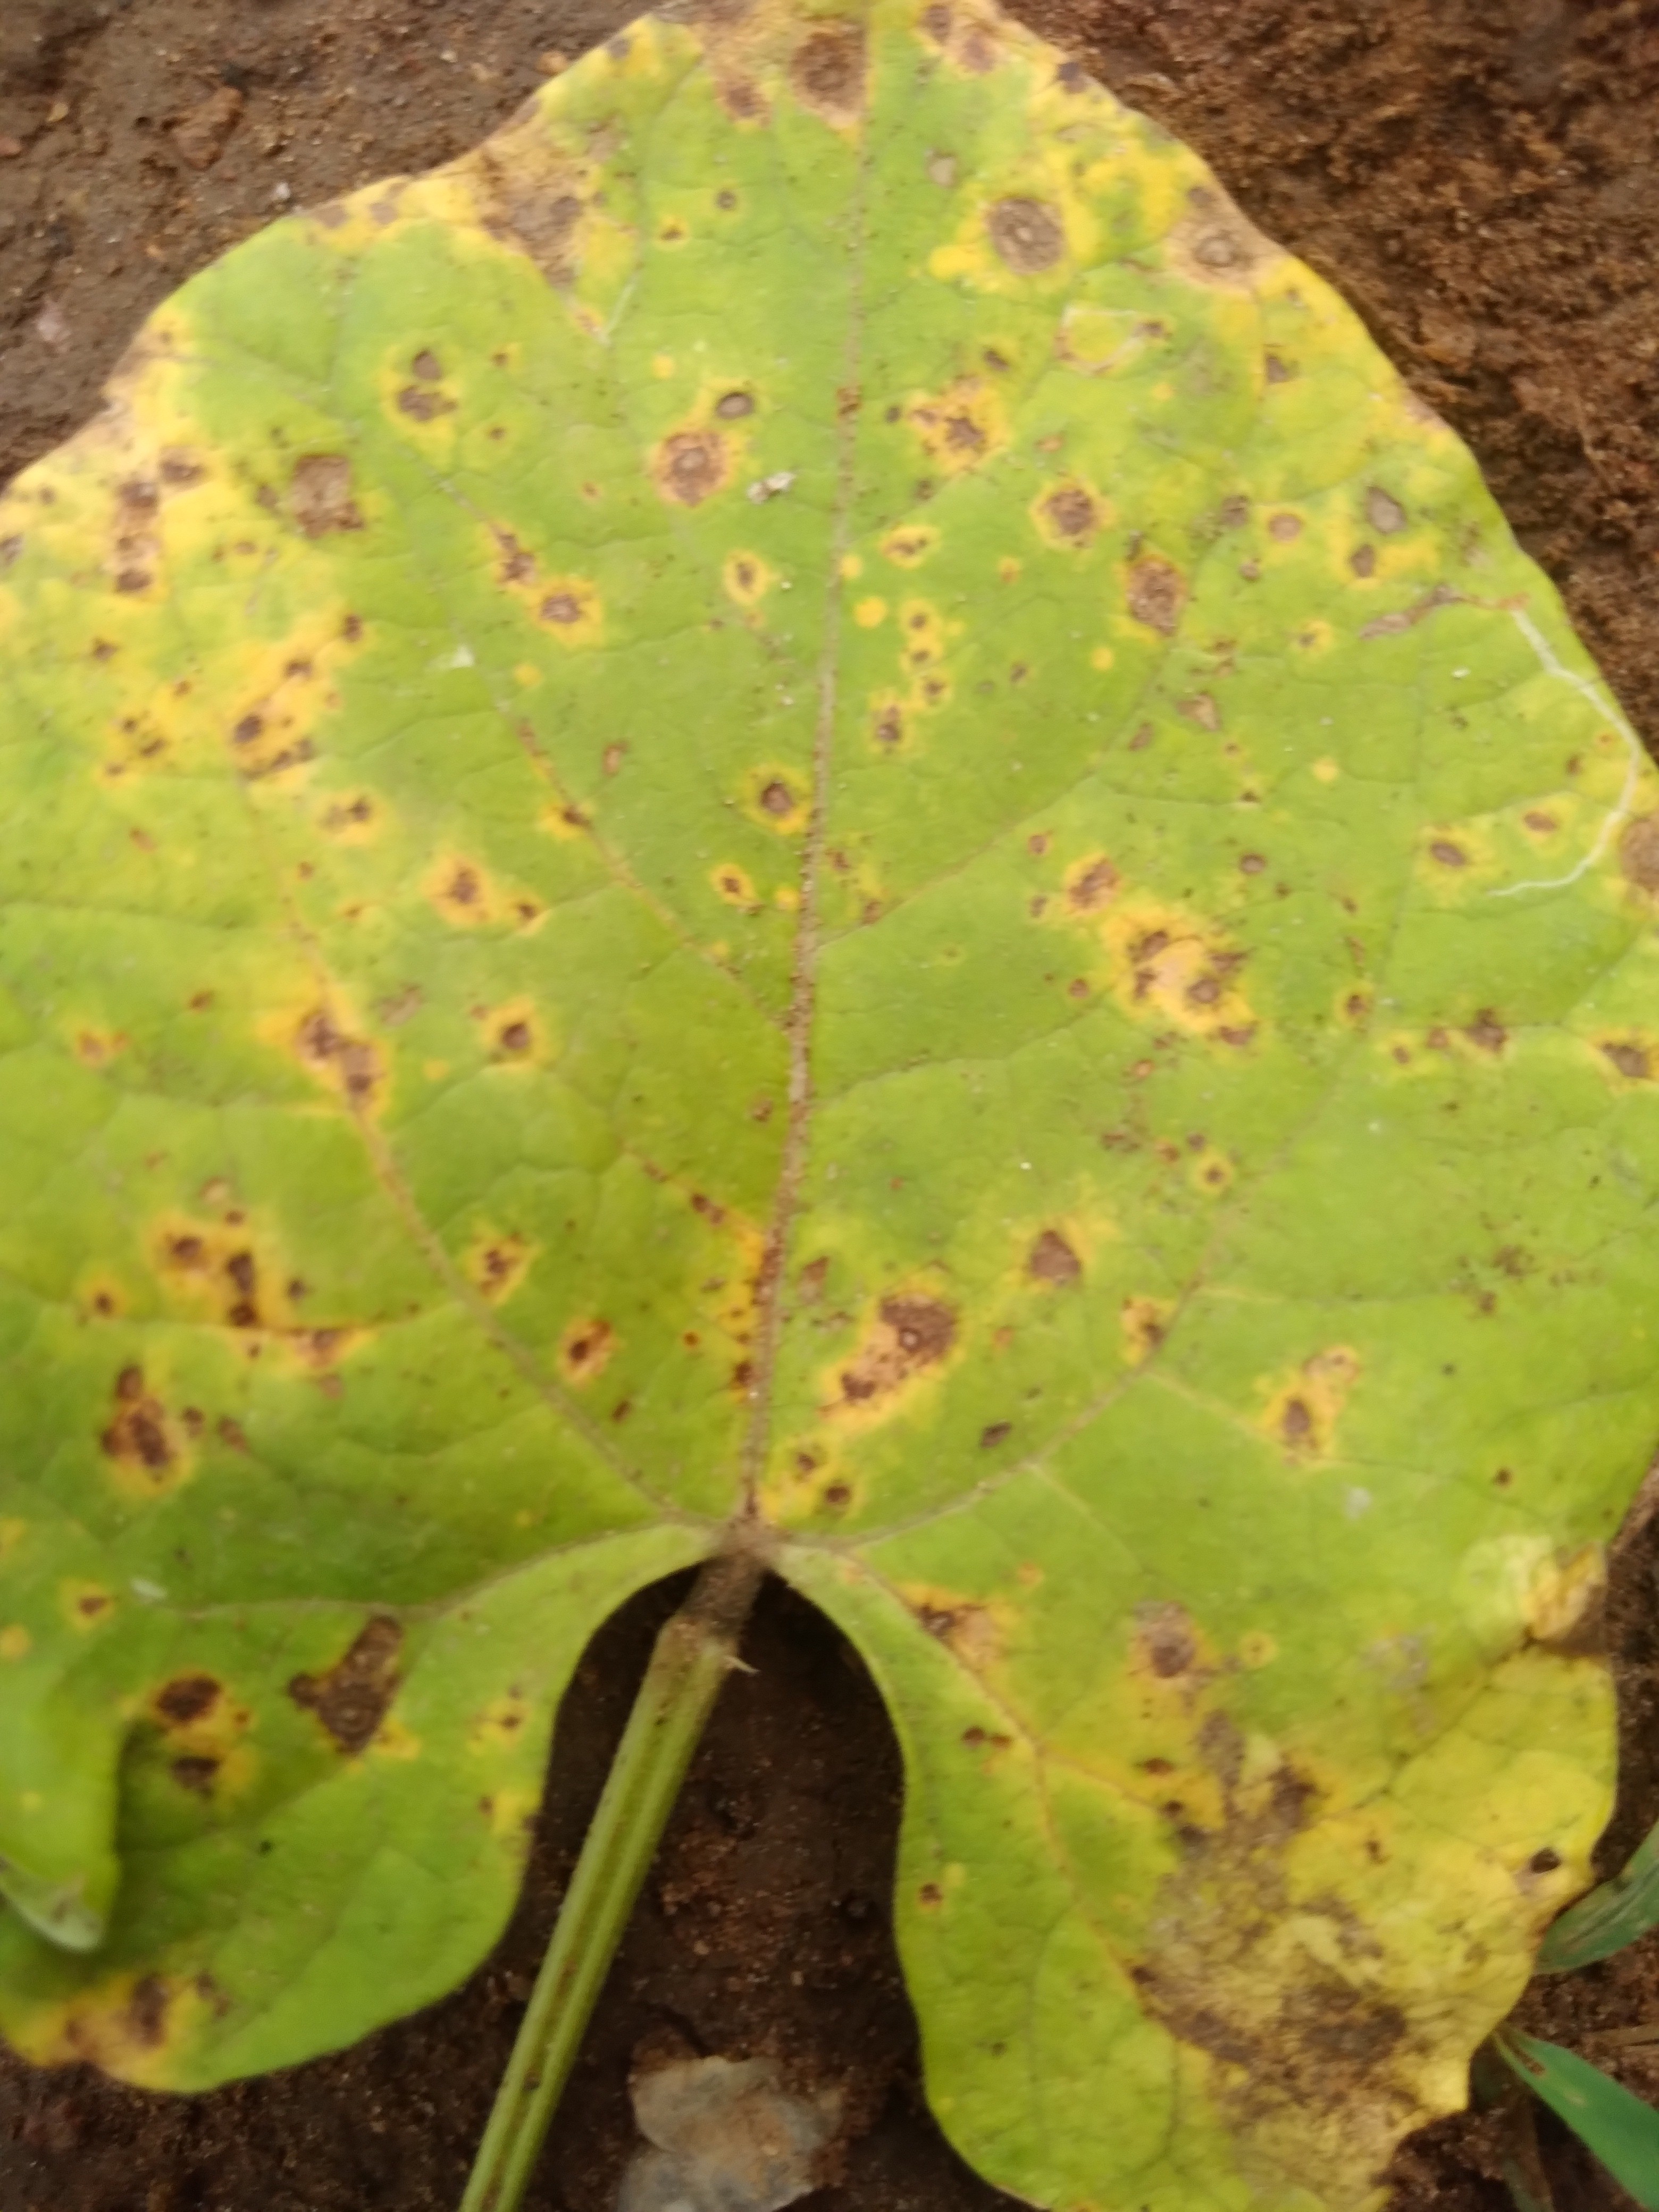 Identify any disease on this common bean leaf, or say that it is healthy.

rust
